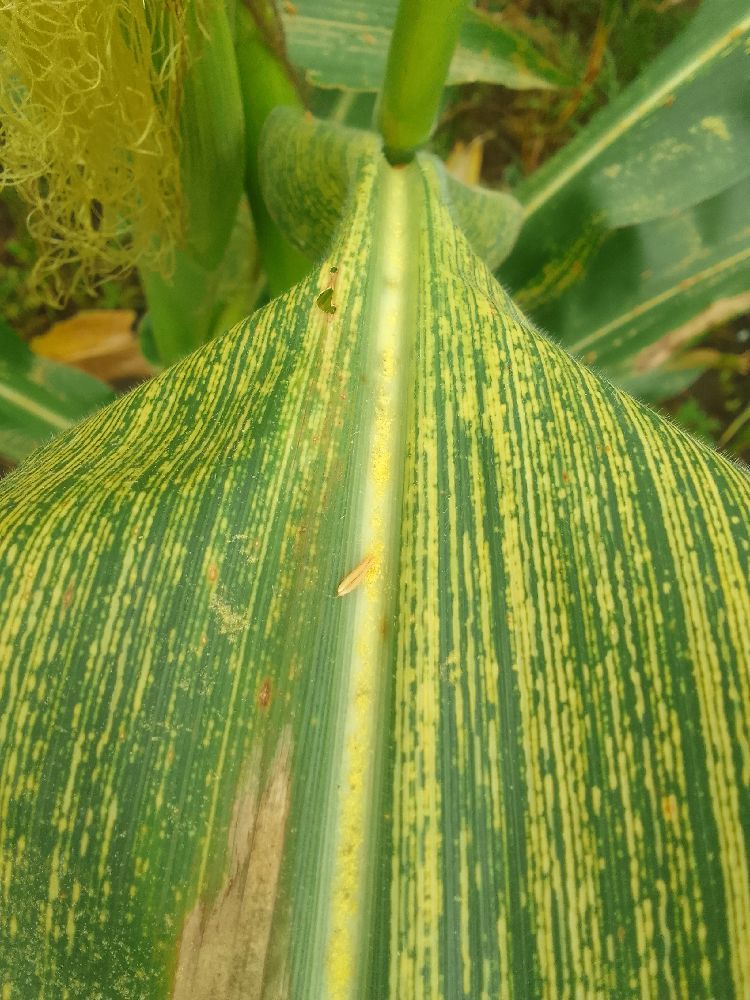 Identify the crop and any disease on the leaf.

maize, maize streak virus
